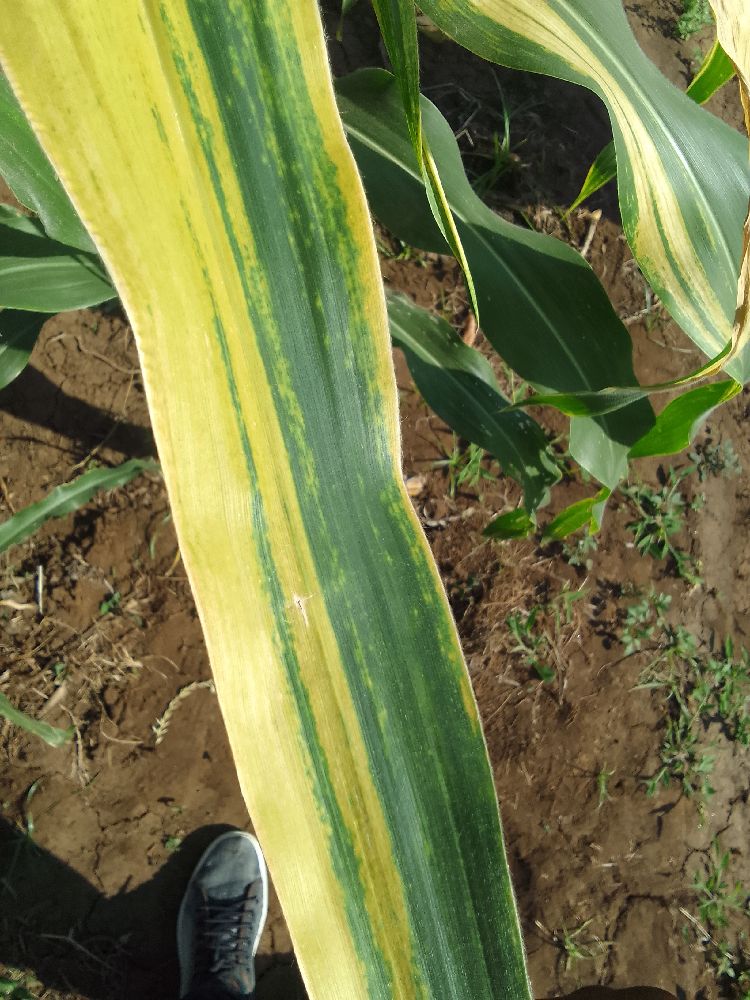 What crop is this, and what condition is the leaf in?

maize, maize lethal necrosis
